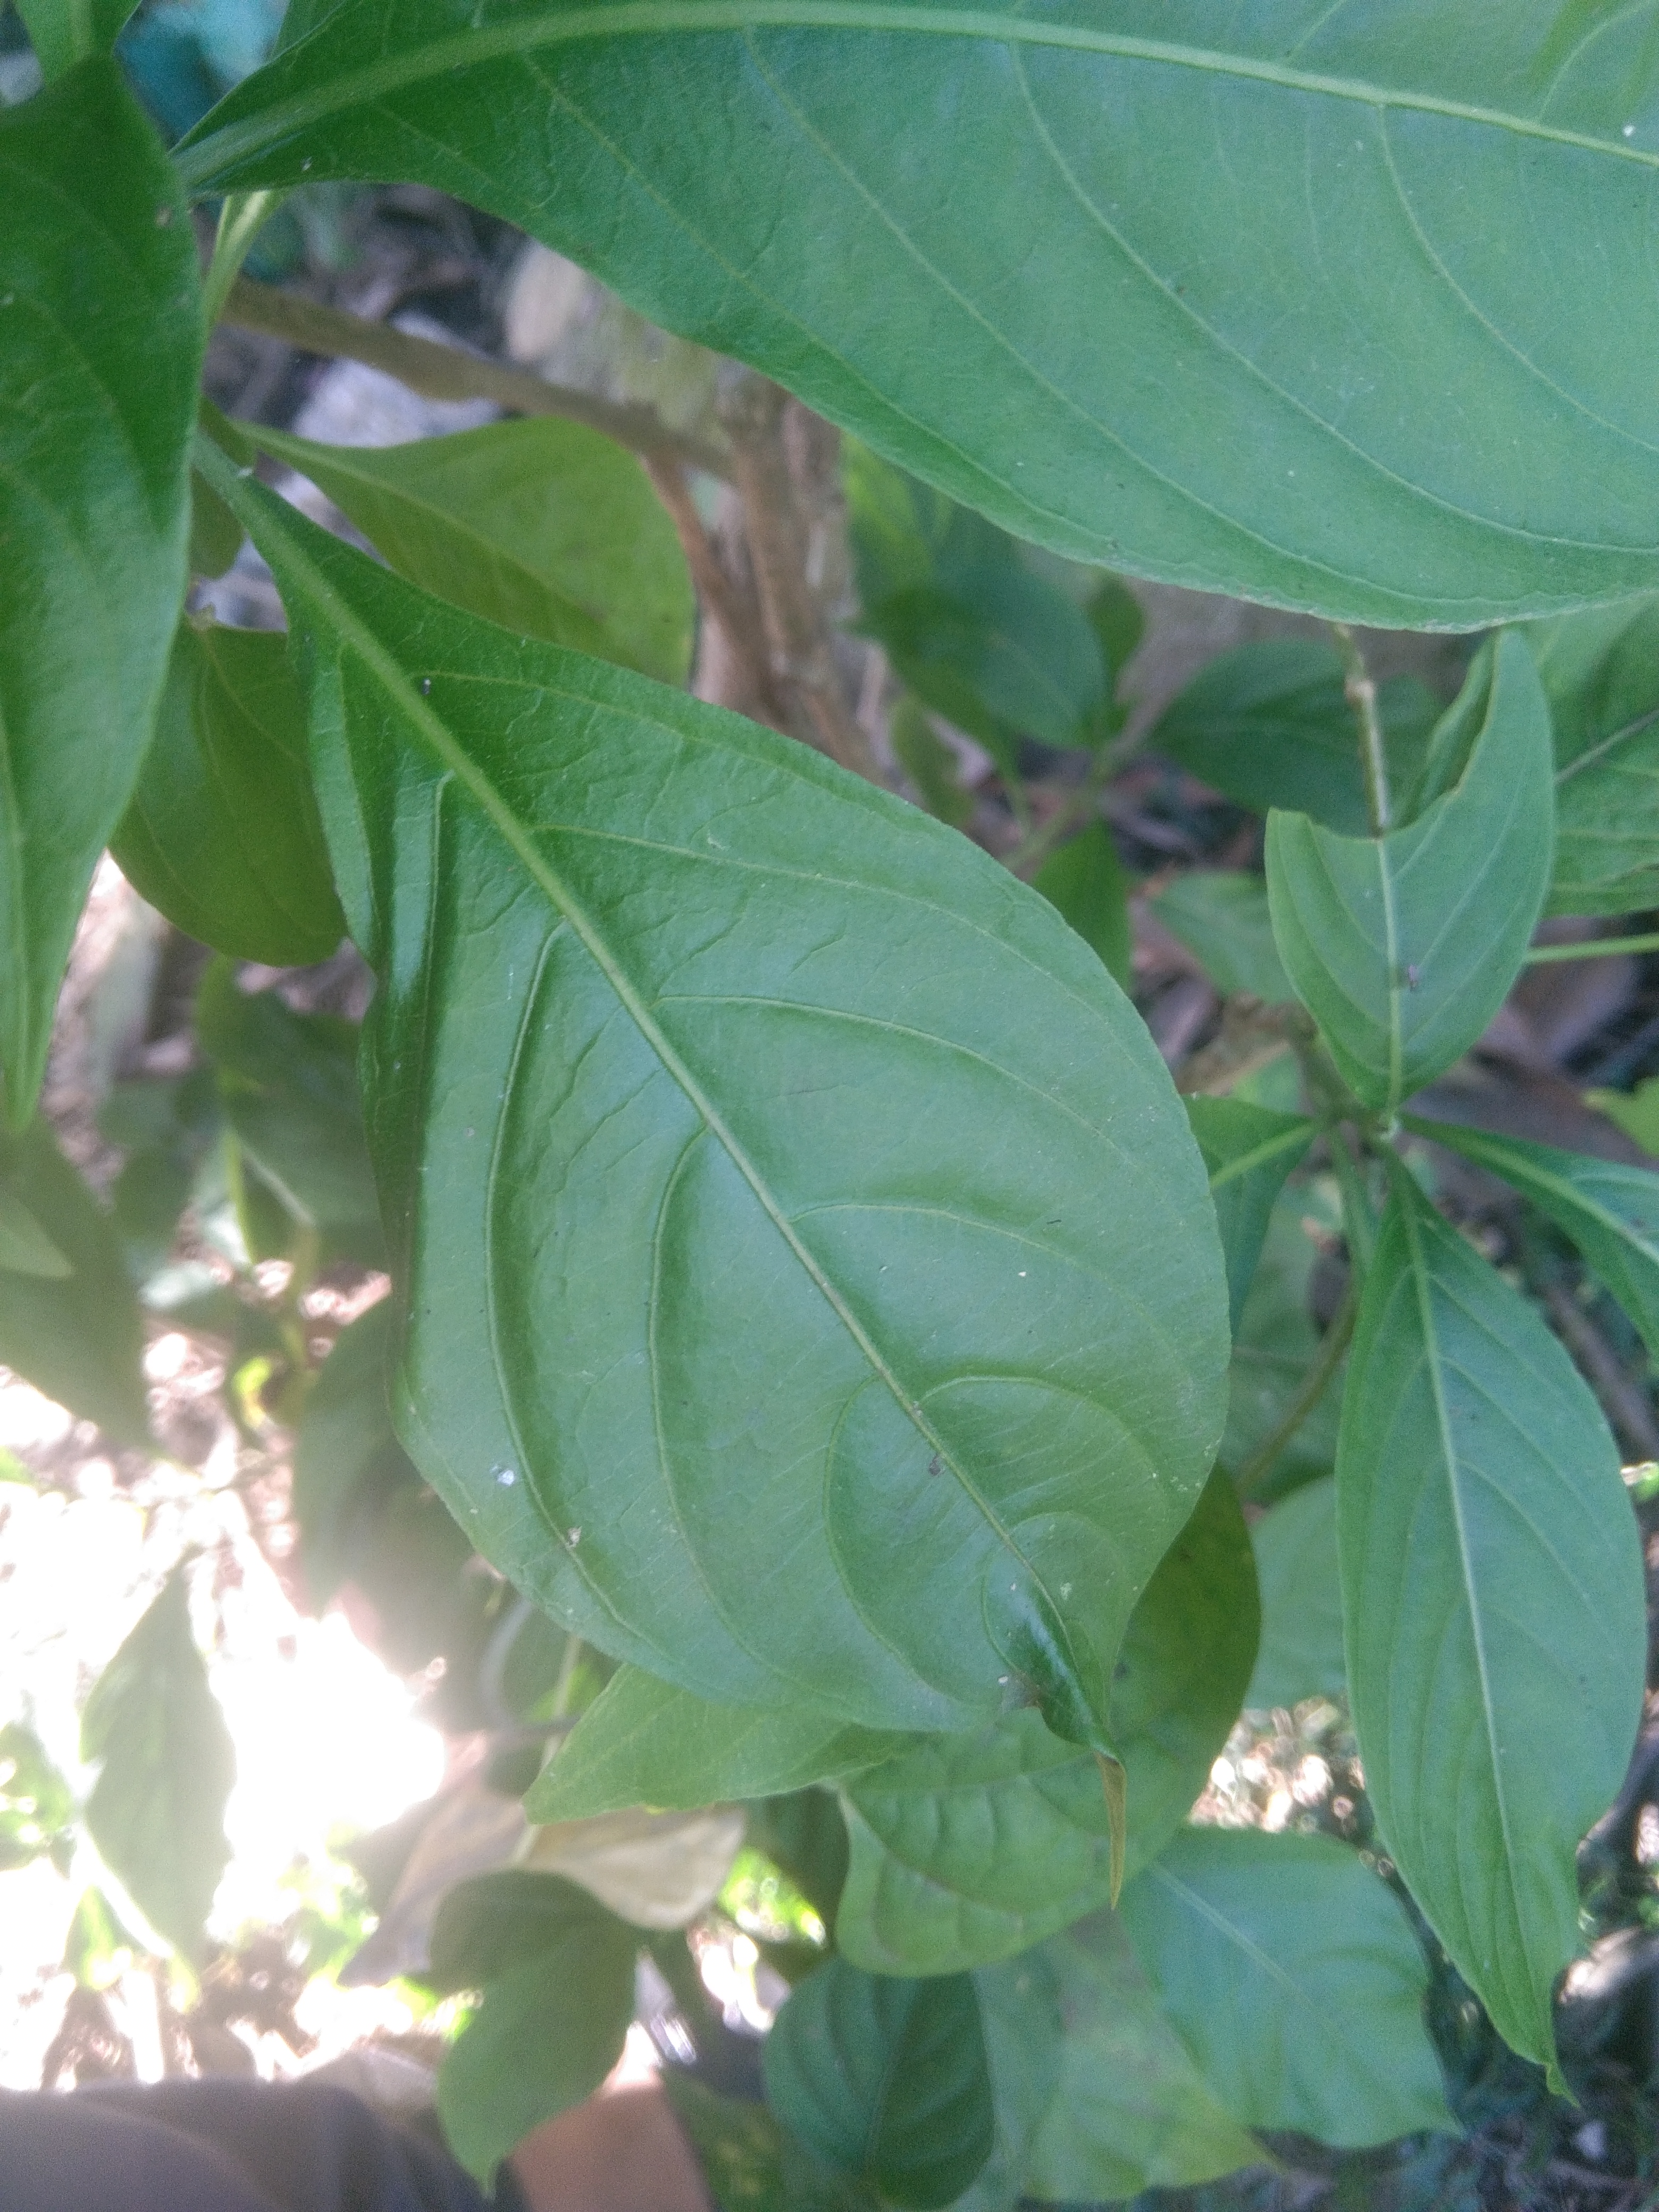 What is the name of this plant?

vasaka
